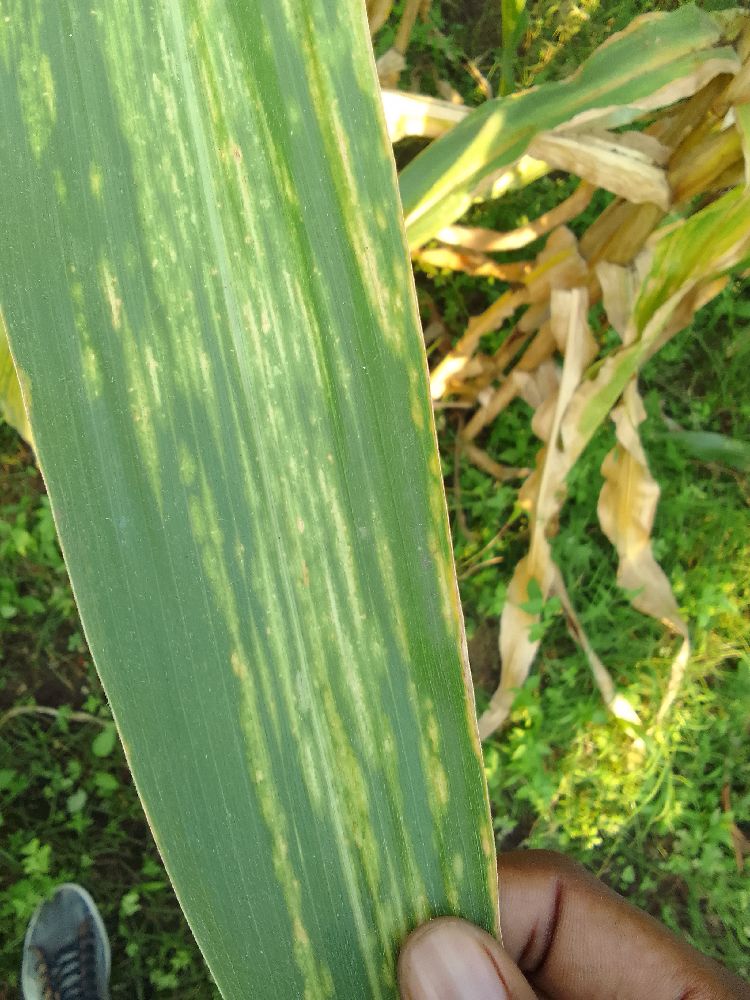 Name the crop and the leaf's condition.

maize, maize lethal necrosis
